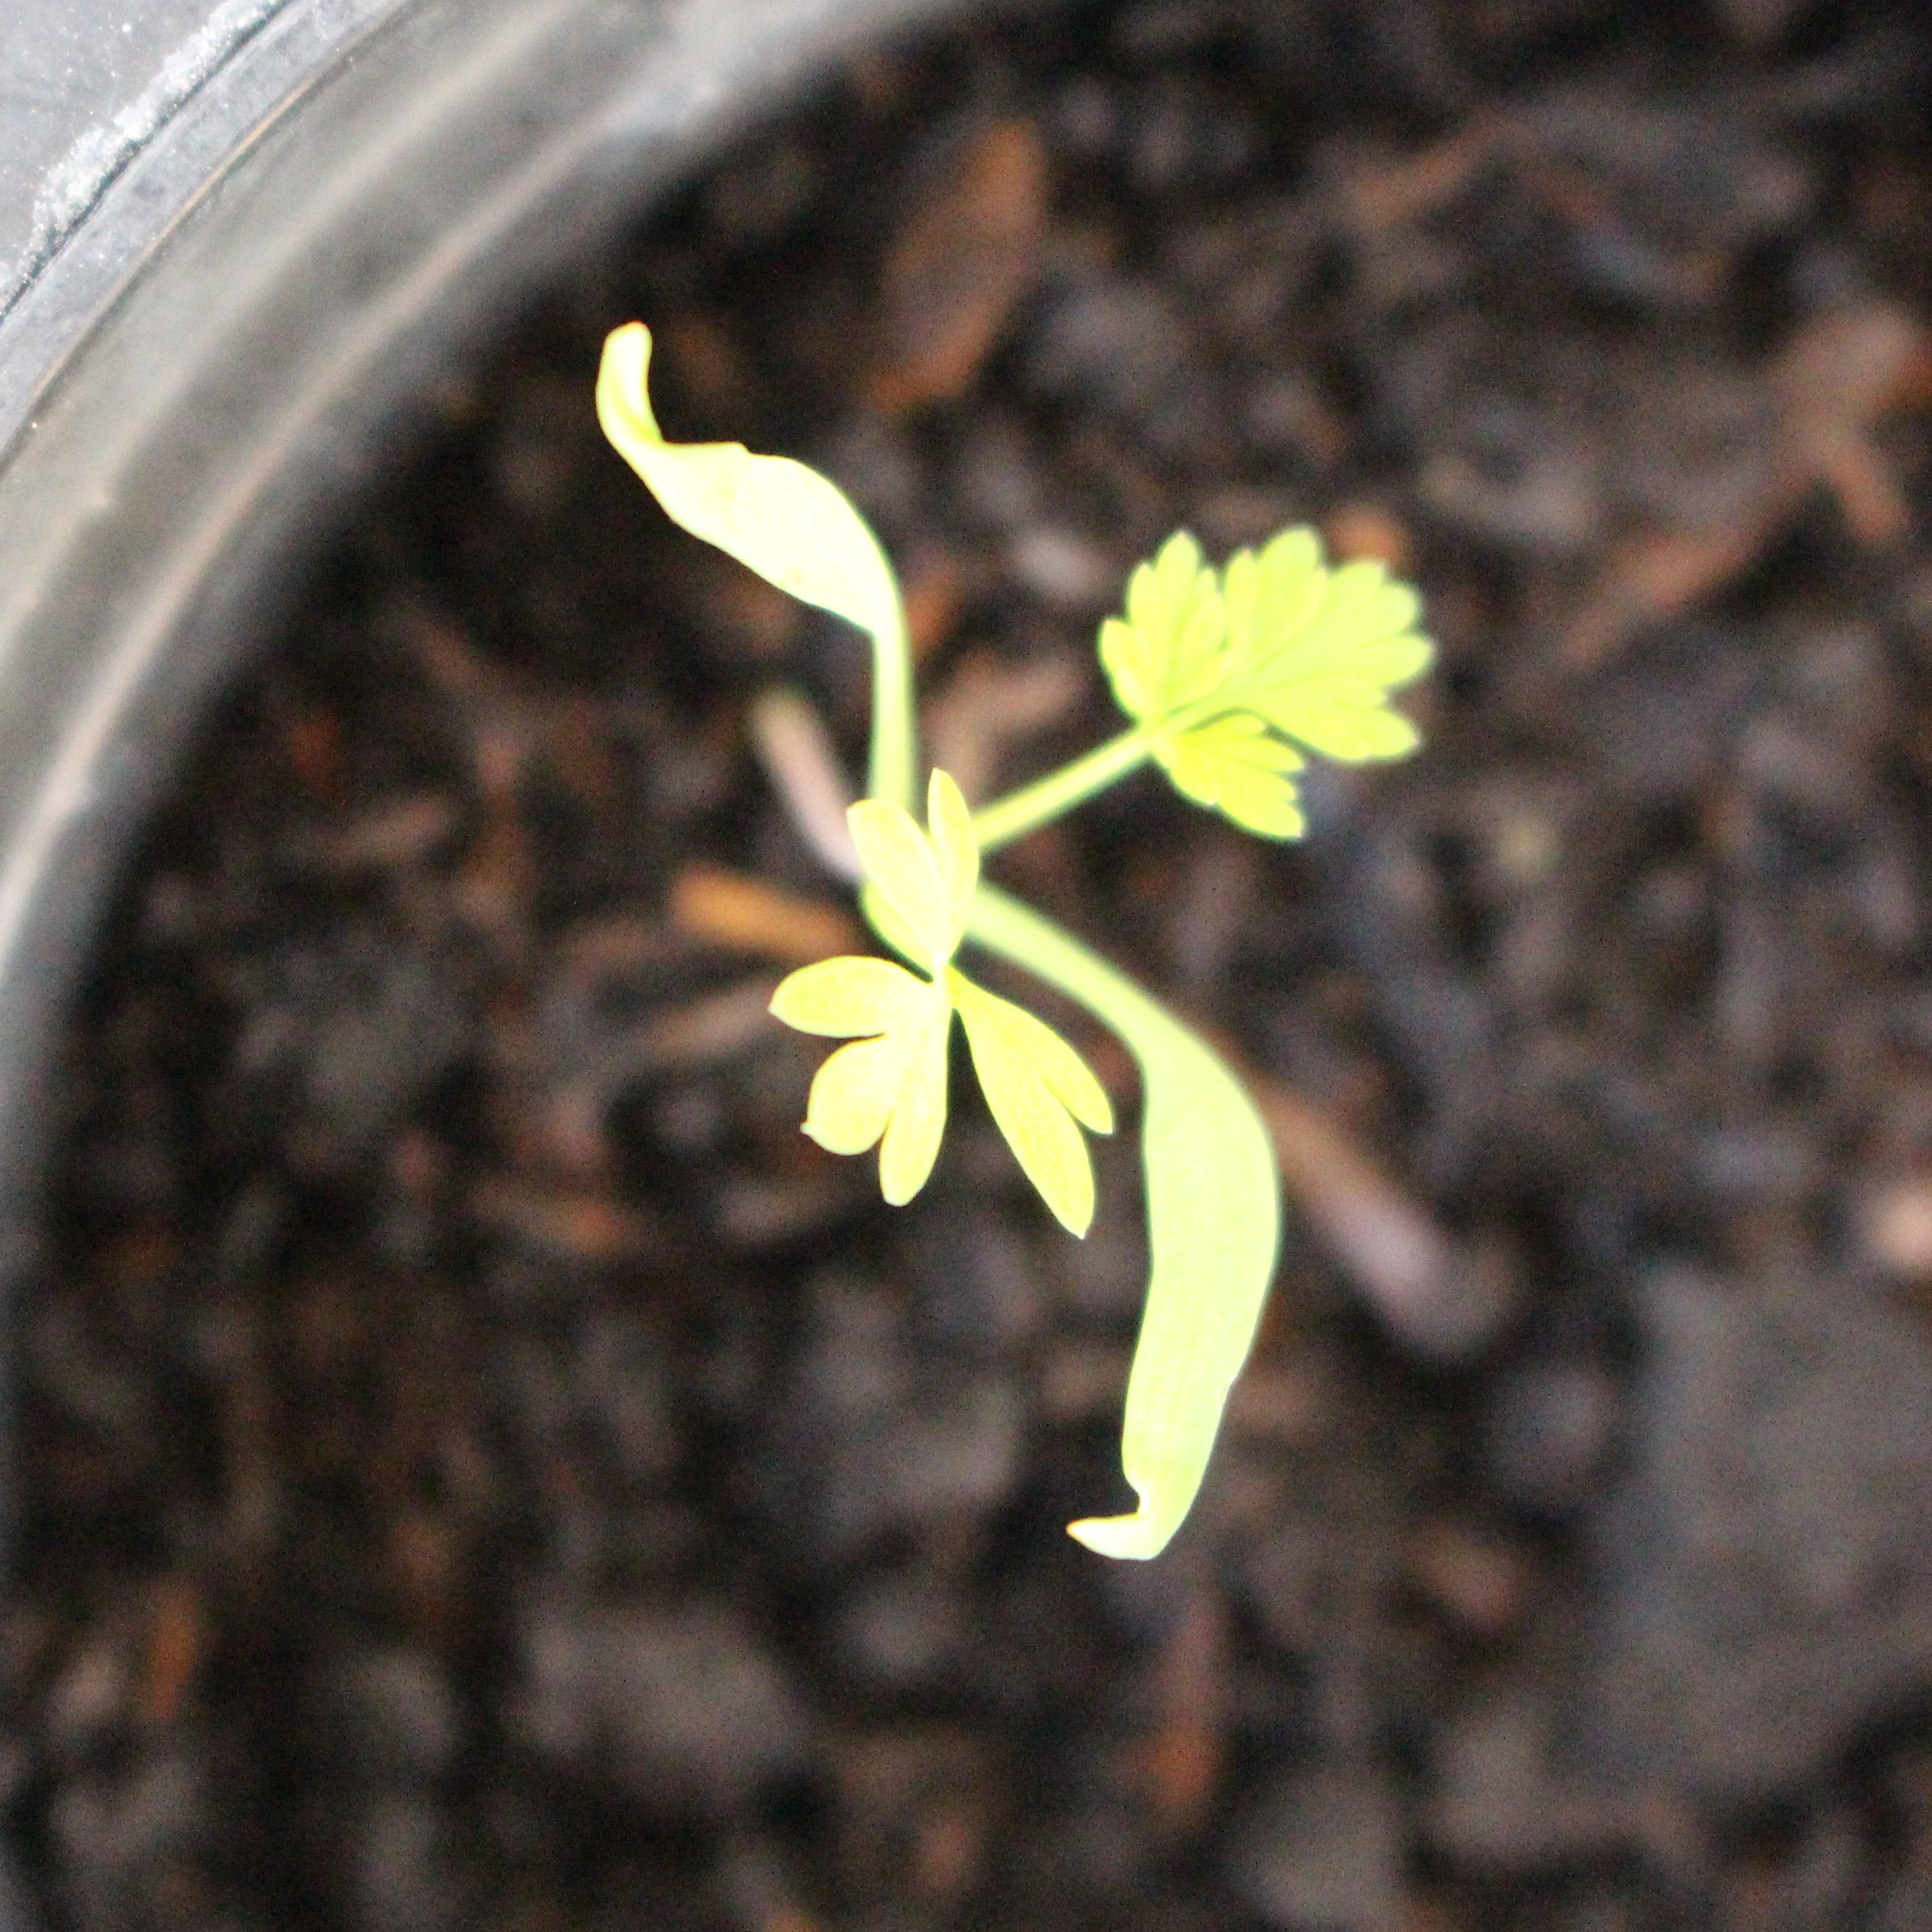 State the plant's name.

Fumaria officinalis
